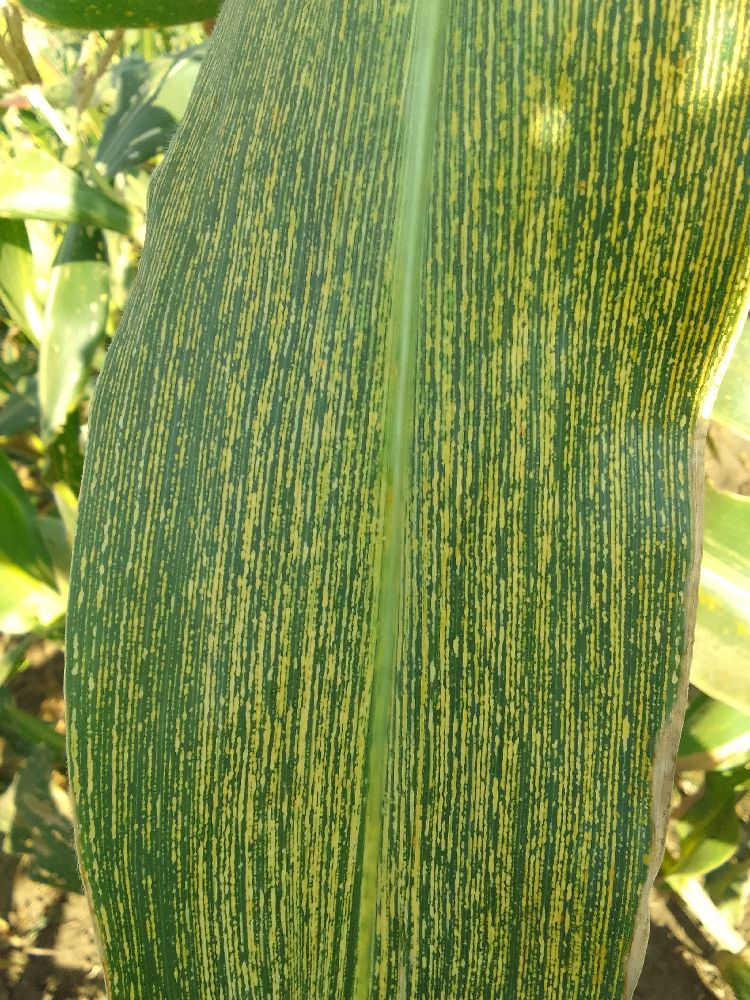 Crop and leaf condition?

maize, maize streak virus
